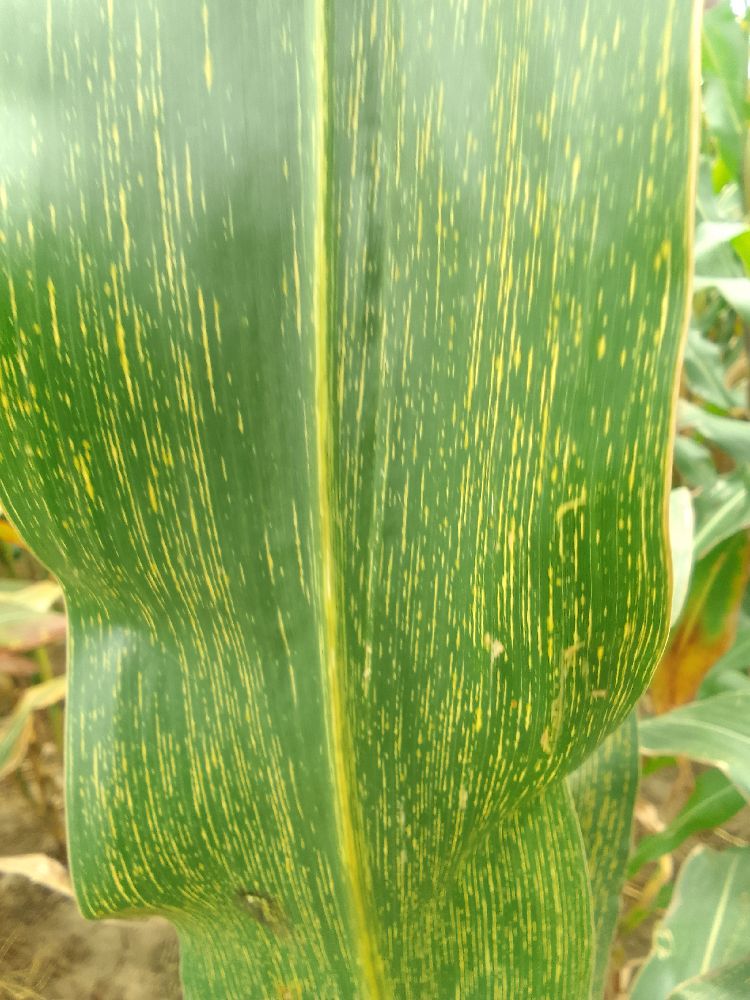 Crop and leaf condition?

maize, maize streak virus
